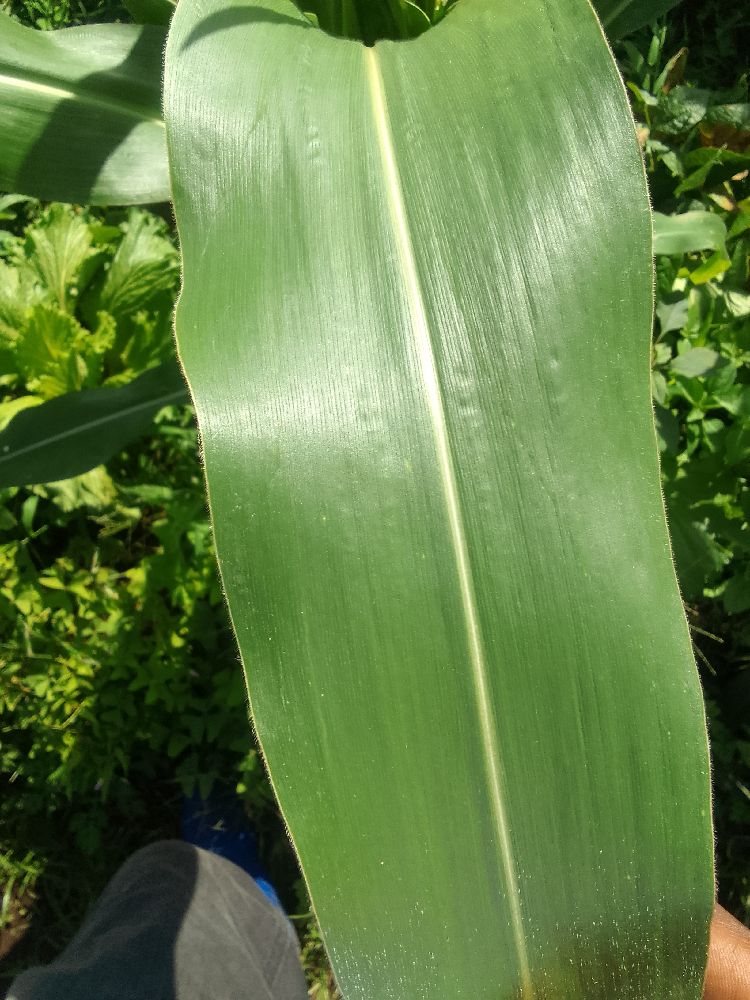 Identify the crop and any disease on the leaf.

maize, healthy
